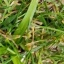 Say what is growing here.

grass
